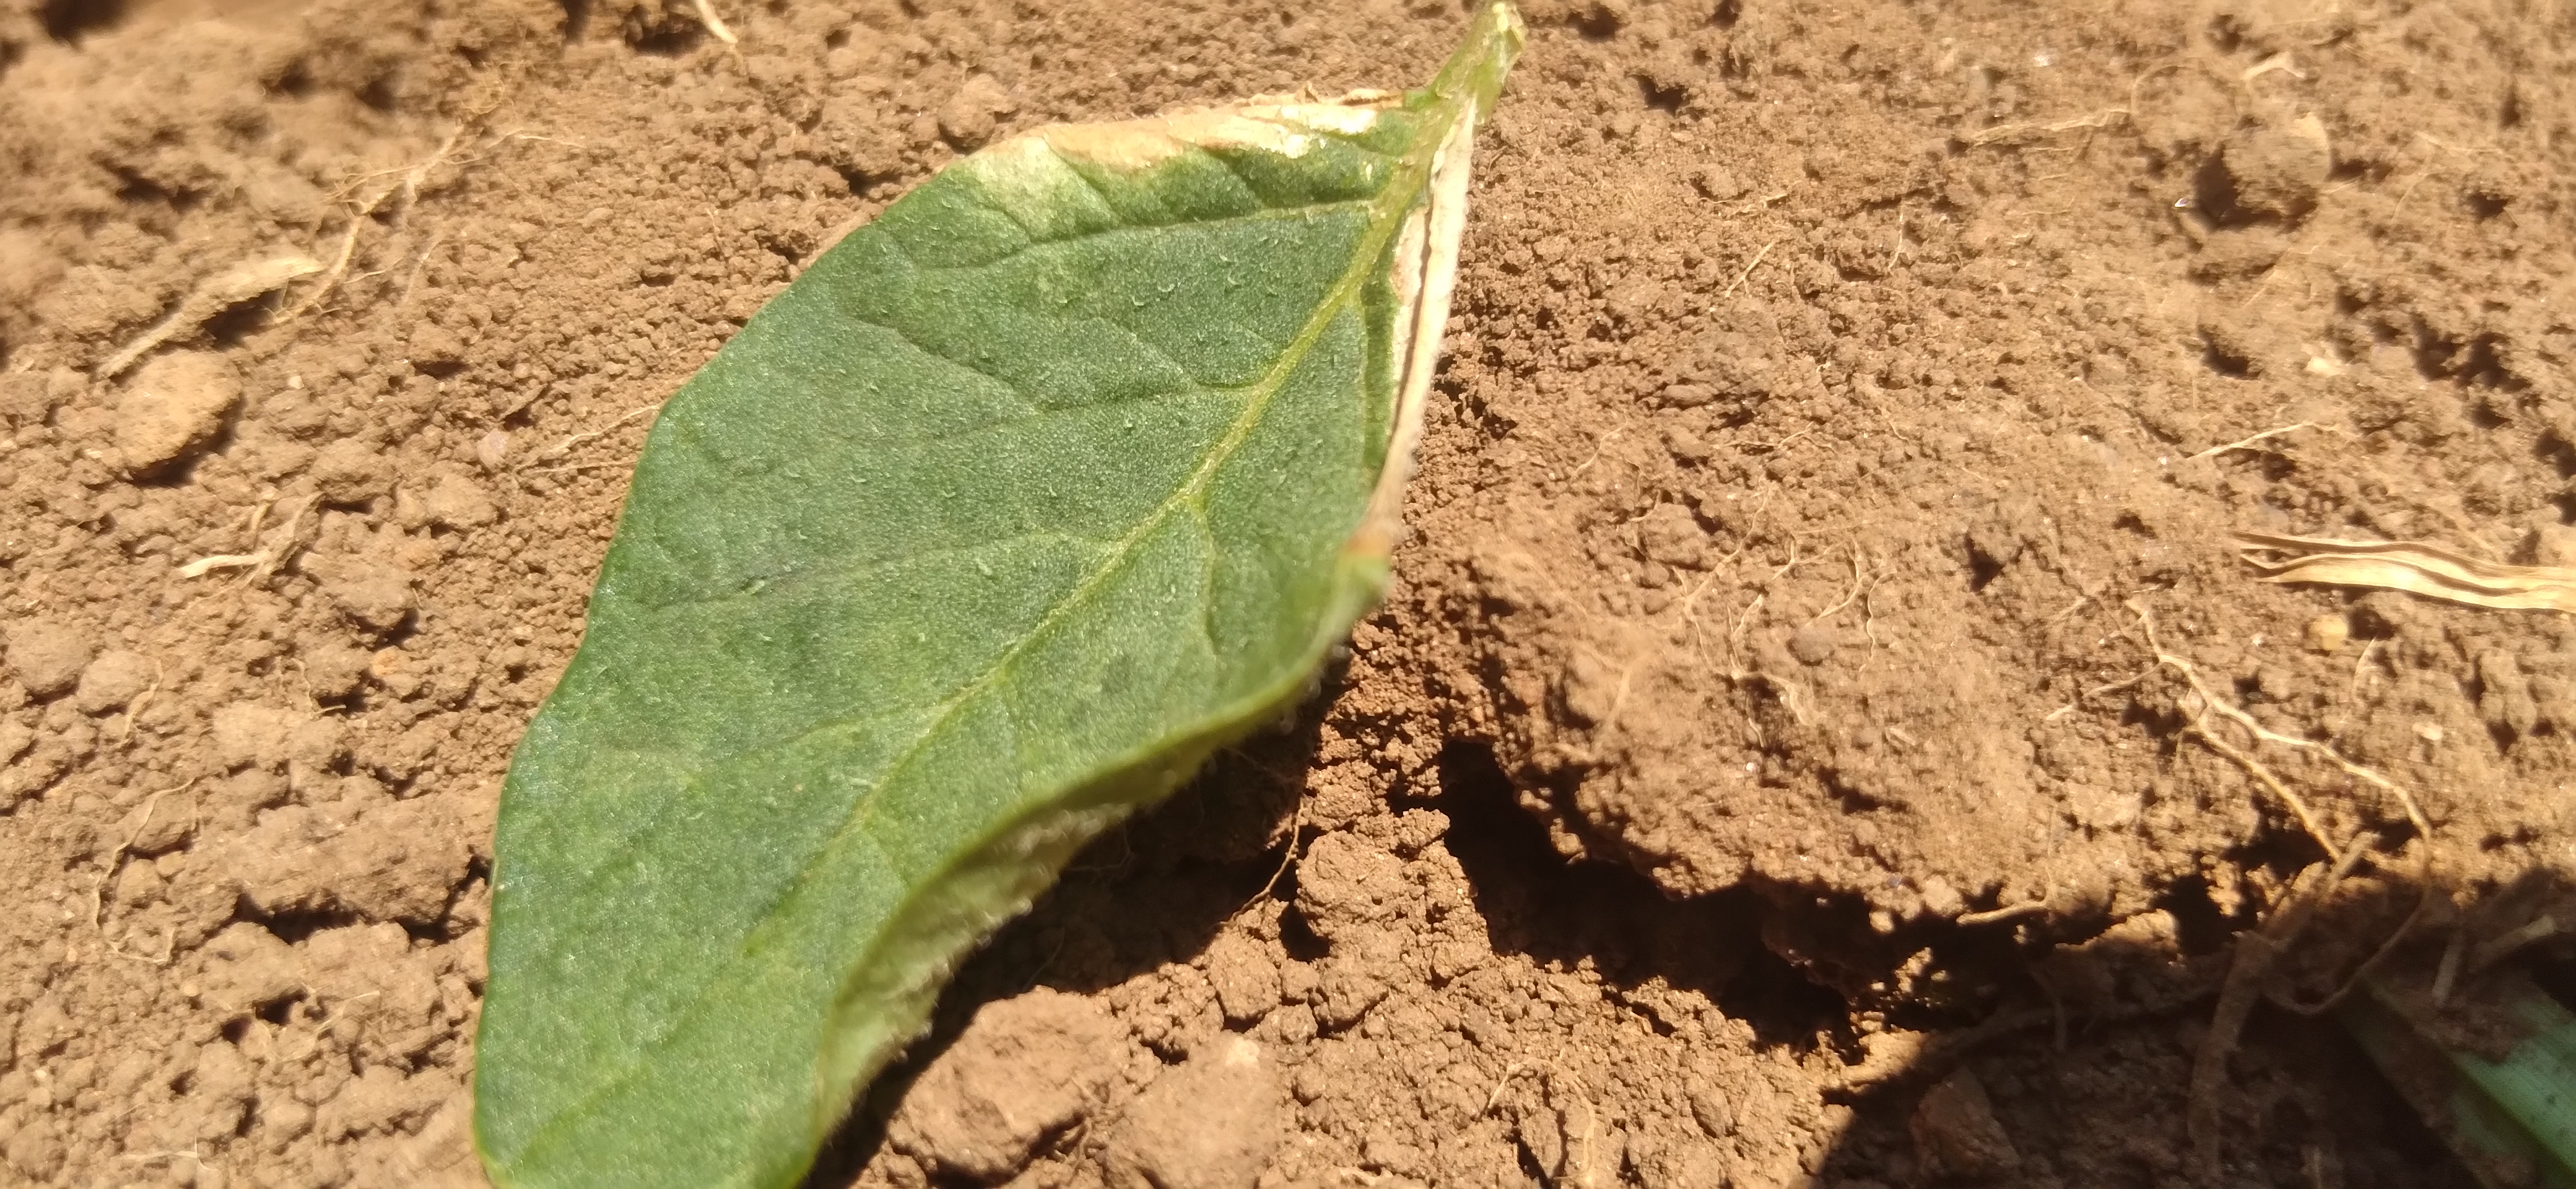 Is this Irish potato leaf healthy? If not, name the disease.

early blight
